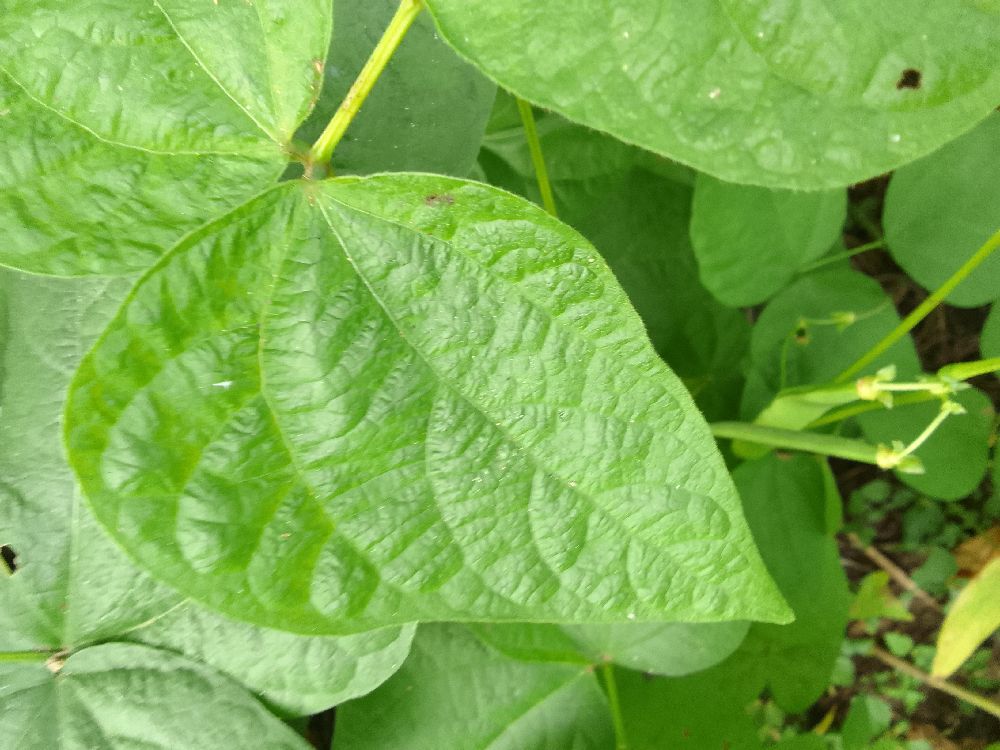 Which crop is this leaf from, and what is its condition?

common bean, healthy
